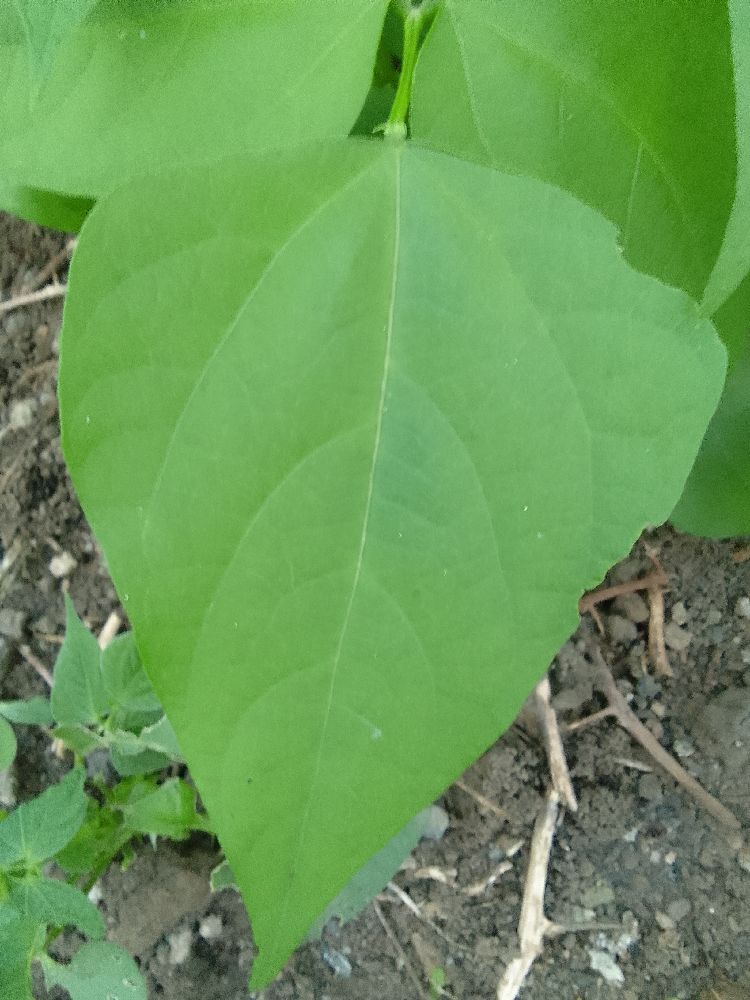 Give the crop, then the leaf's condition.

common bean, healthy
